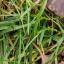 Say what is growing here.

grass
